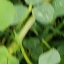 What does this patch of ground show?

unstructured weed
